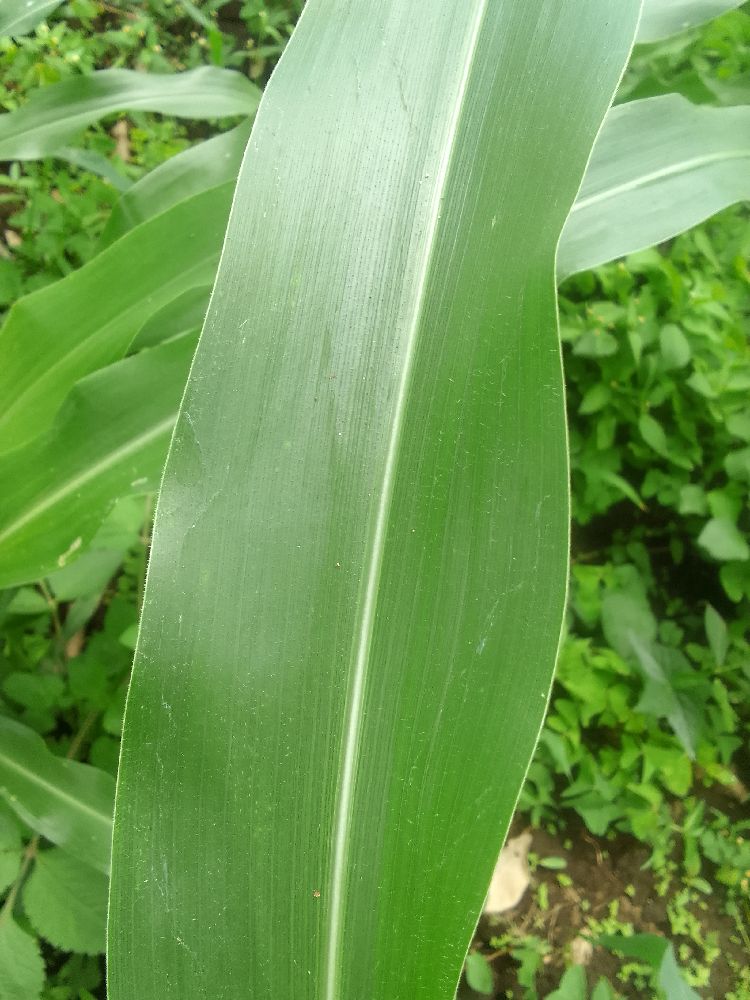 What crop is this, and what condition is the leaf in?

maize, healthy
